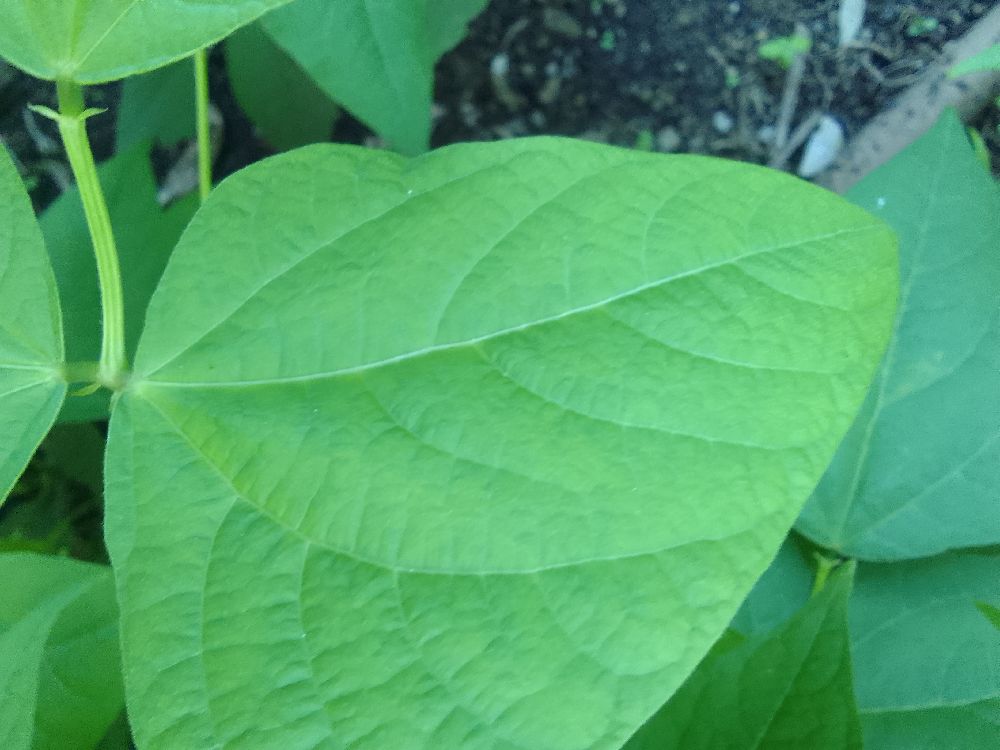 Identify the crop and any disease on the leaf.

common bean, healthy
